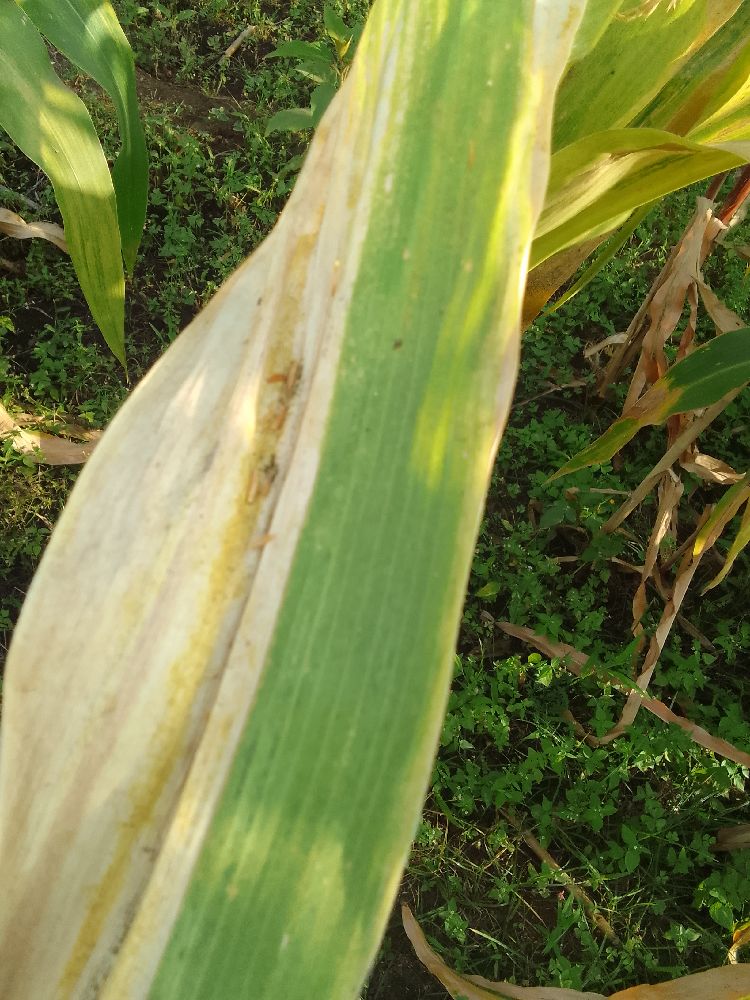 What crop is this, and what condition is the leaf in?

maize, maize lethal necrosis
